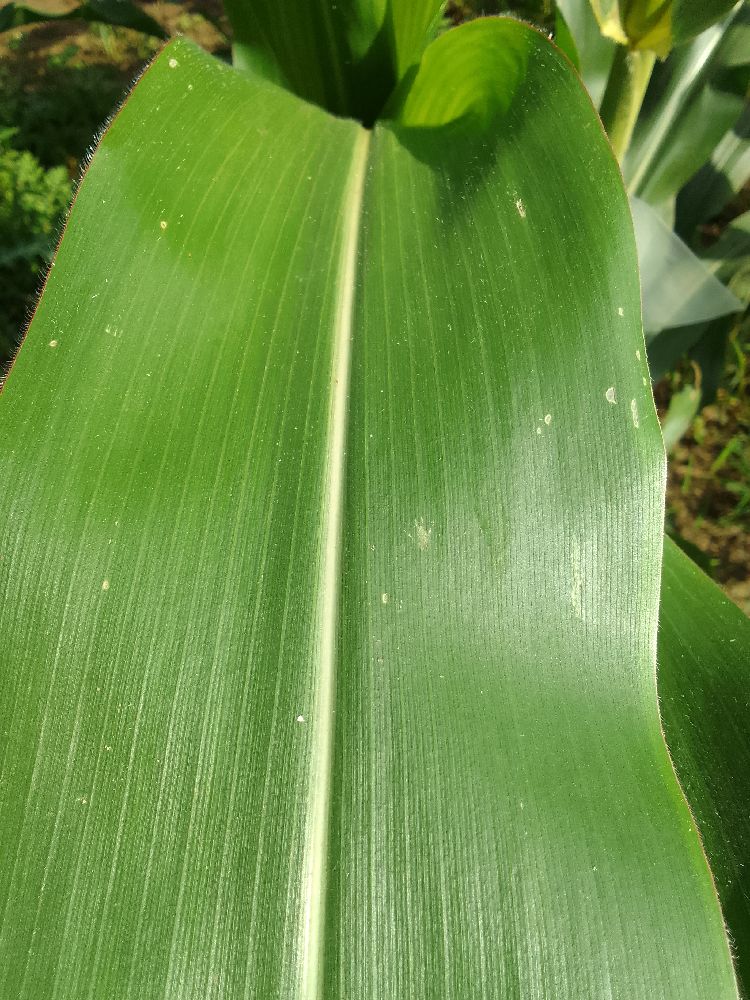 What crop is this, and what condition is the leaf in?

maize, healthy
